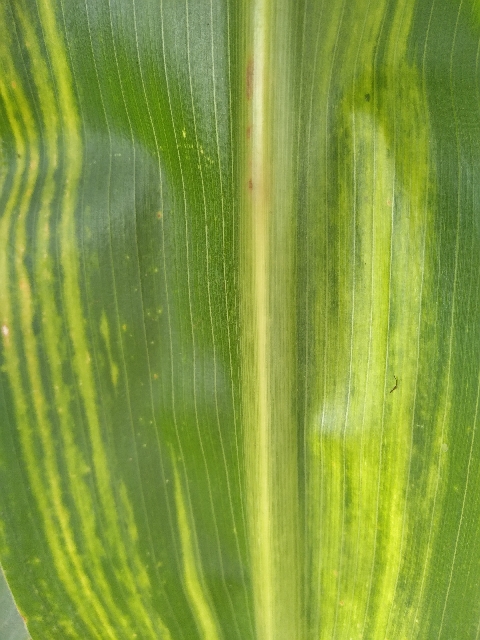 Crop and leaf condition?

maize, maize lethal necrosis
